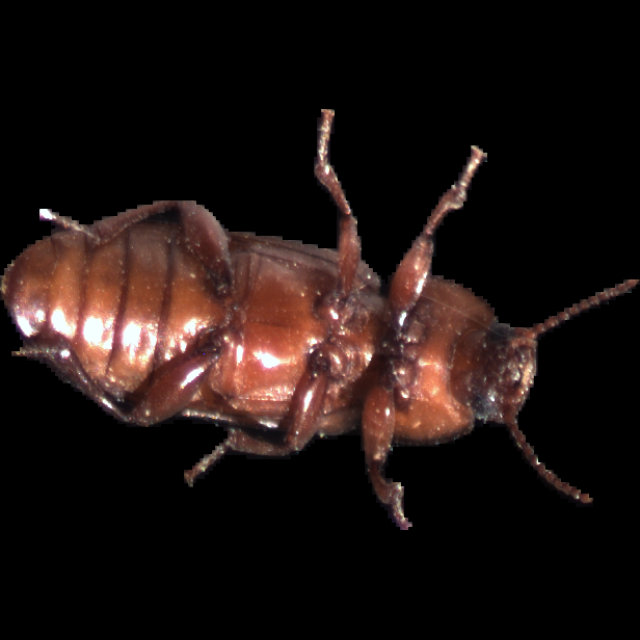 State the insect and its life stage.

mealworm beetle
